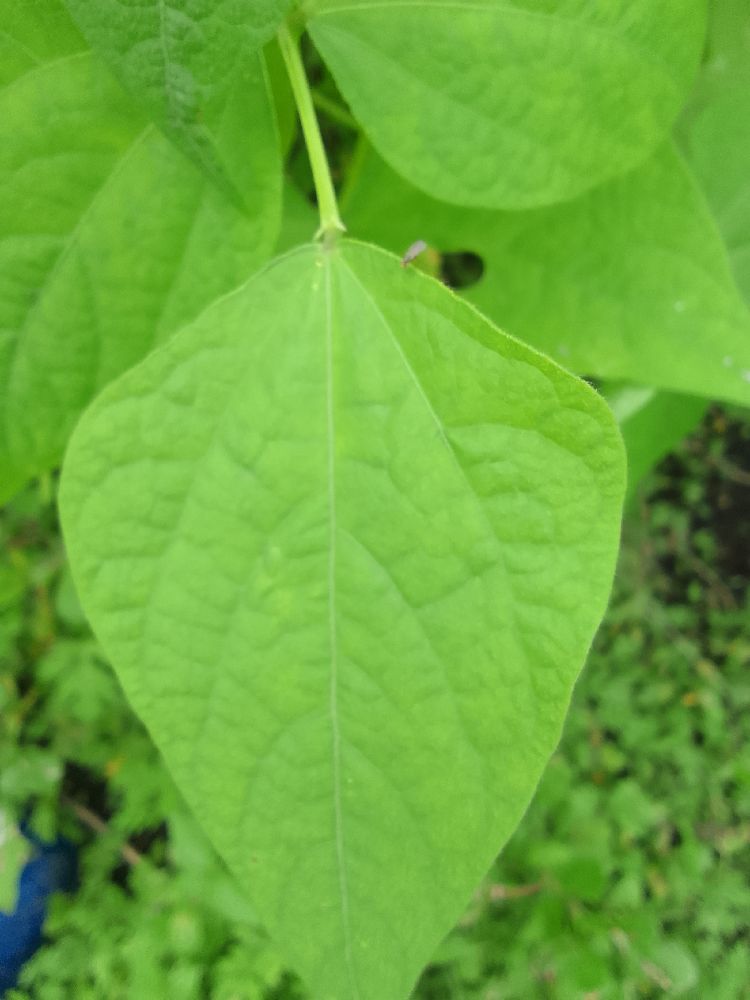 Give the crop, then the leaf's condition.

common bean, healthy
